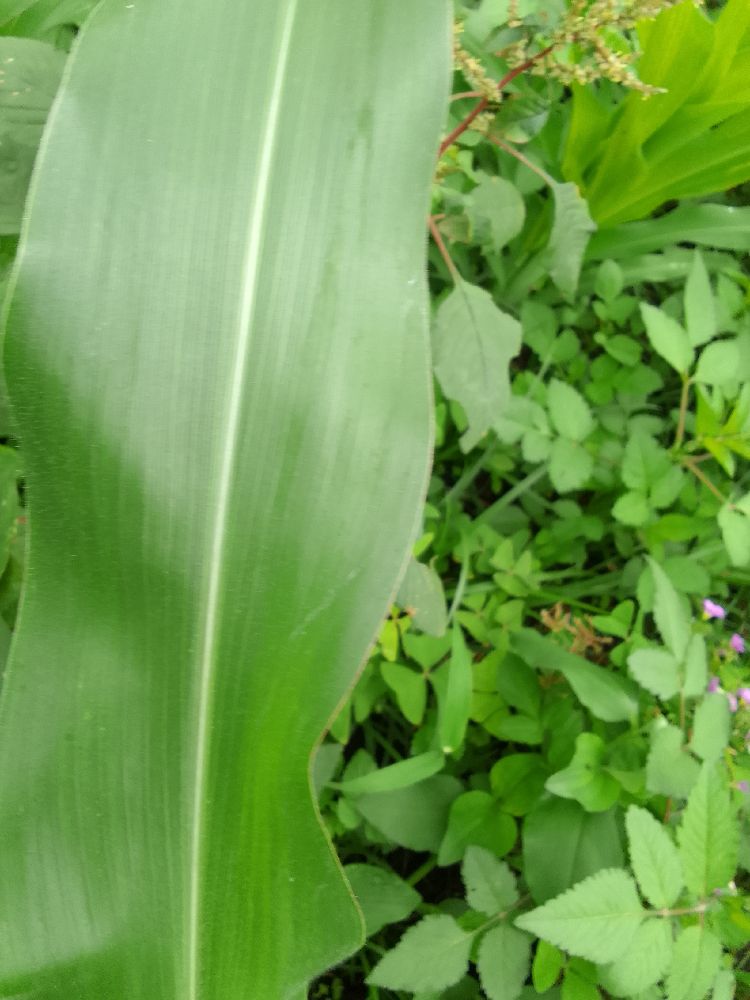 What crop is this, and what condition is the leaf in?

maize, healthy
